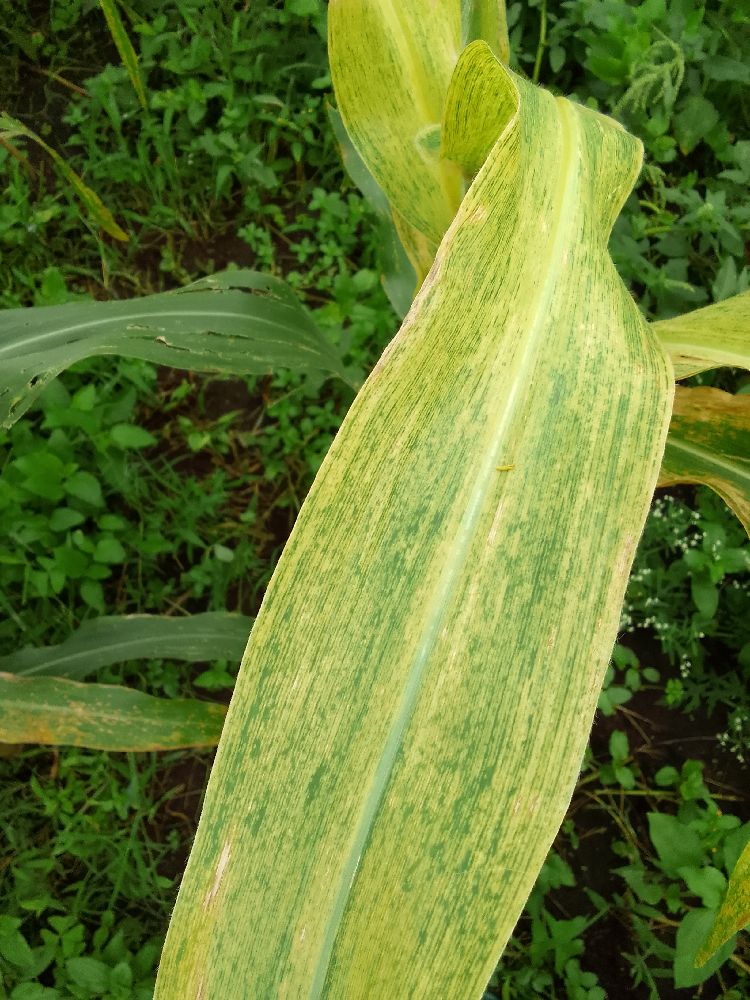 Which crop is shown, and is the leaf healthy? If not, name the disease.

maize, maize lethal necrosis
